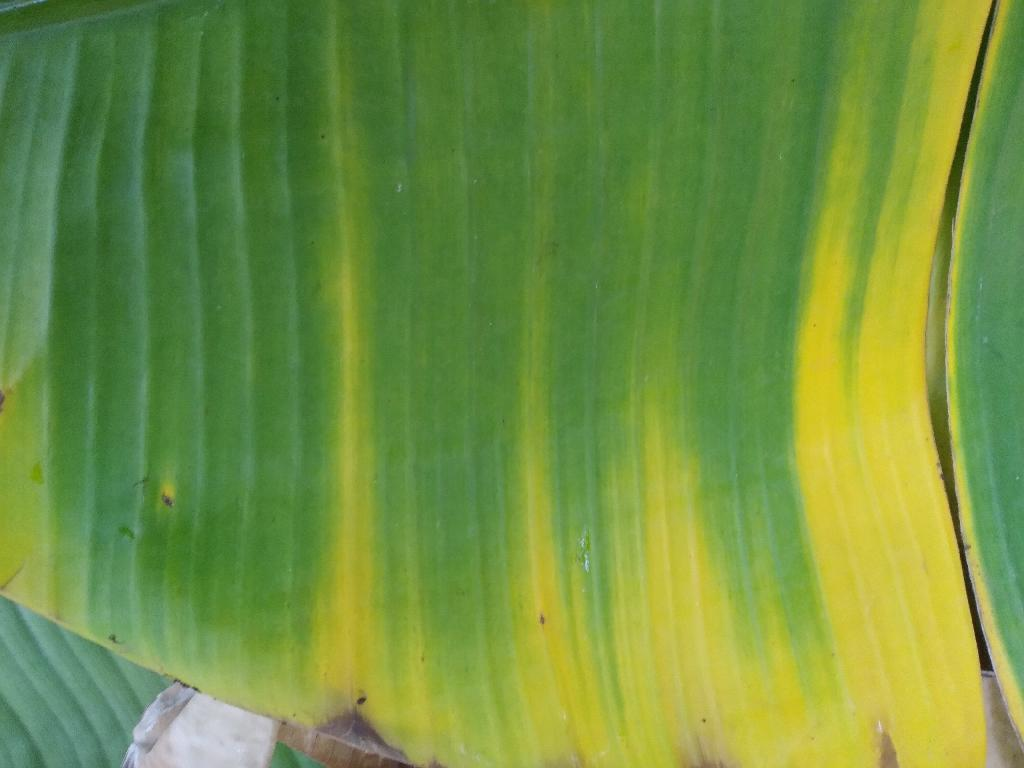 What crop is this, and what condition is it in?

banana, fusarium wilt race 1
